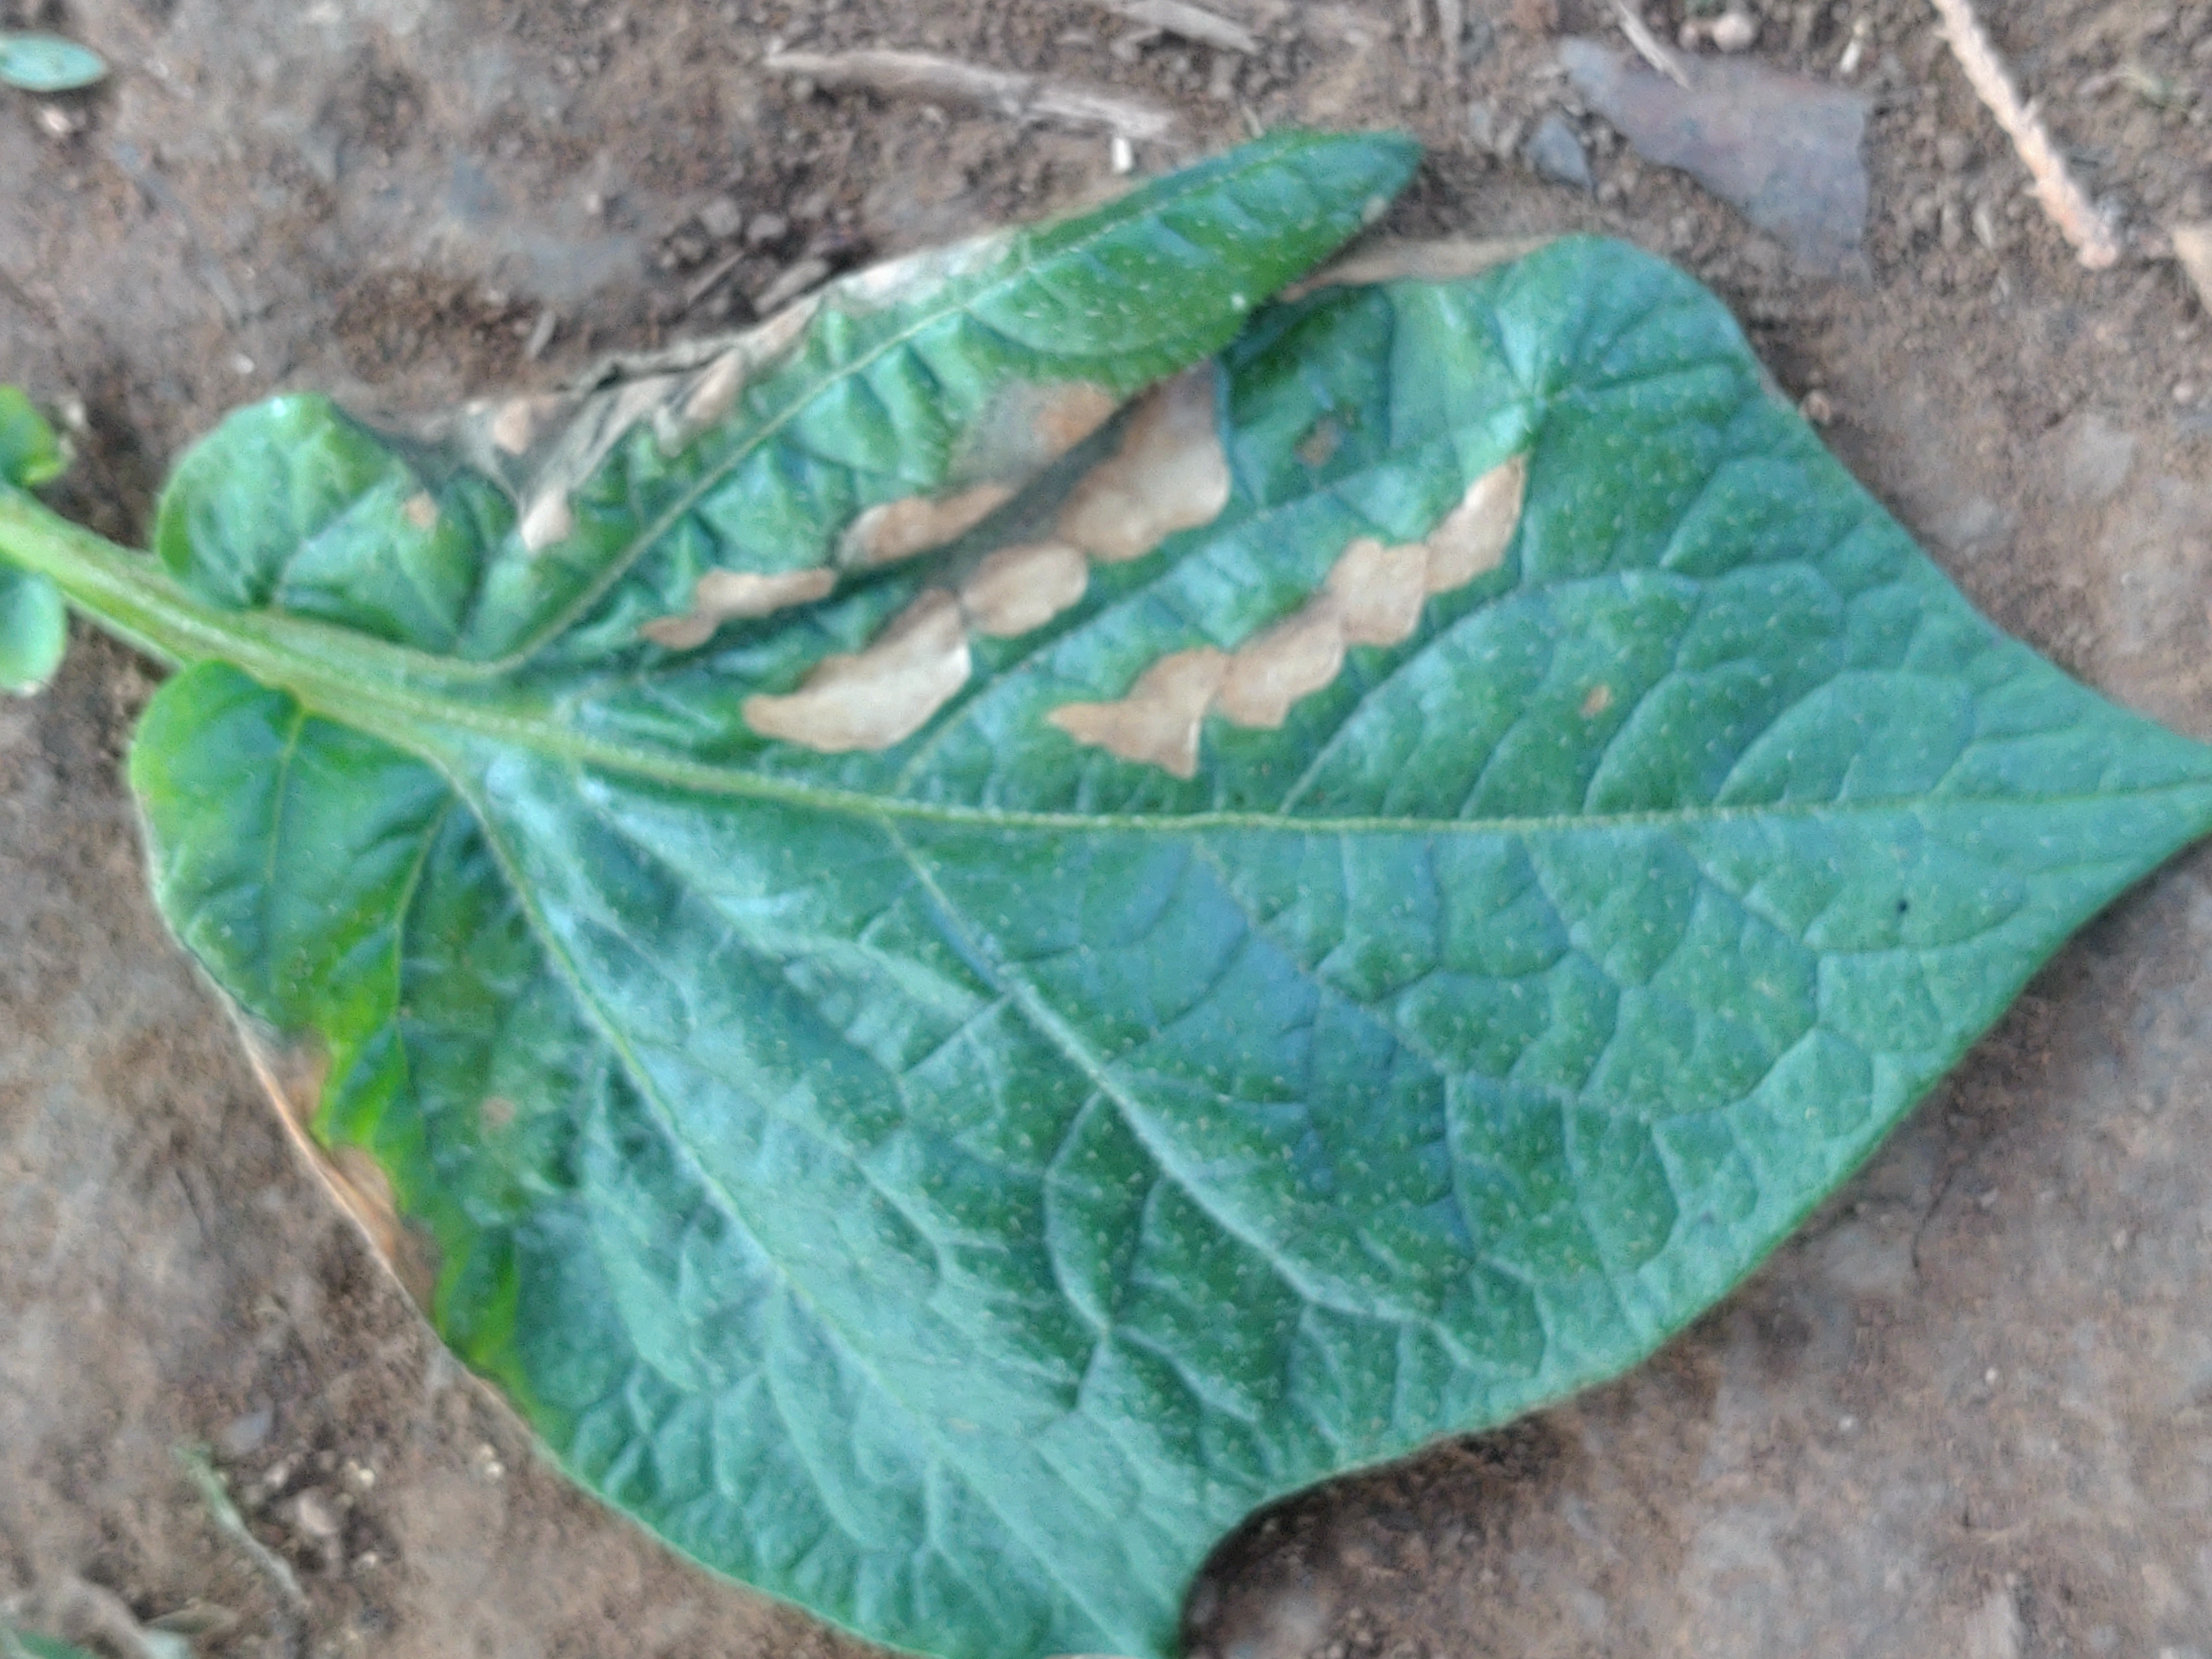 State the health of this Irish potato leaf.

early blight
